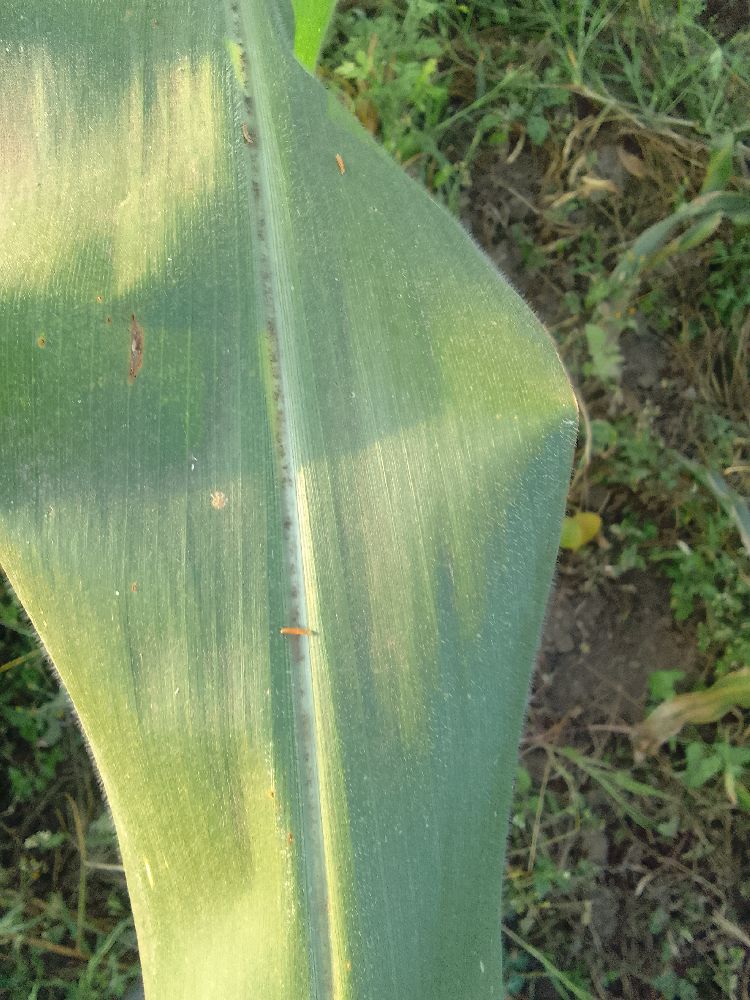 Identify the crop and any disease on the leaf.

maize, healthy
